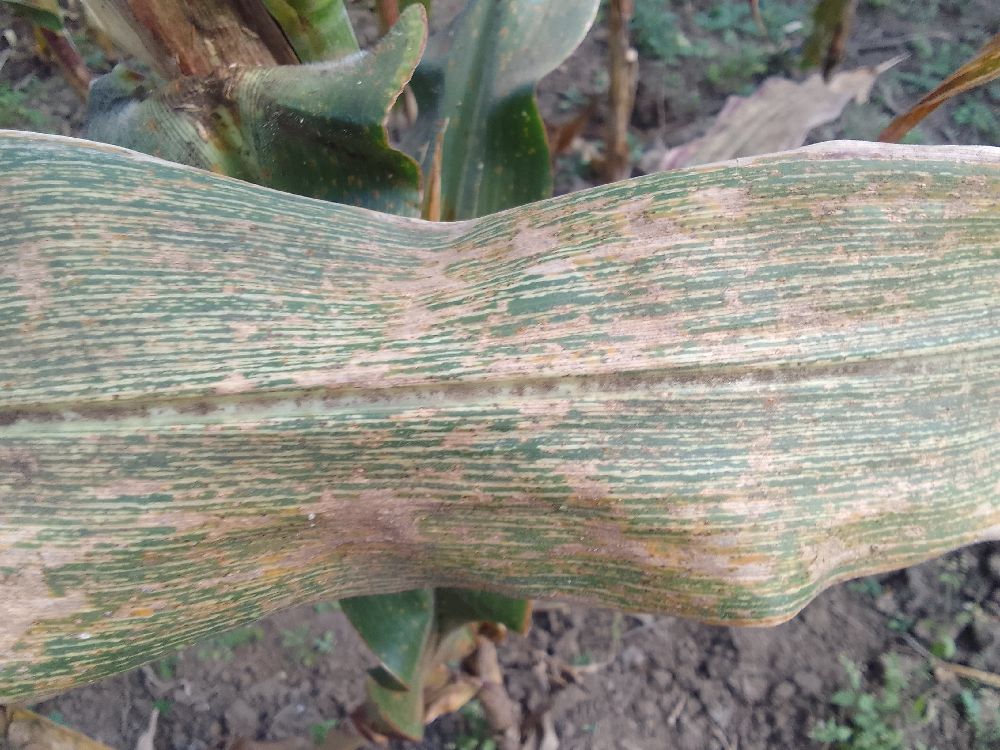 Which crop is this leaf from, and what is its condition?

maize, maize streak virus
